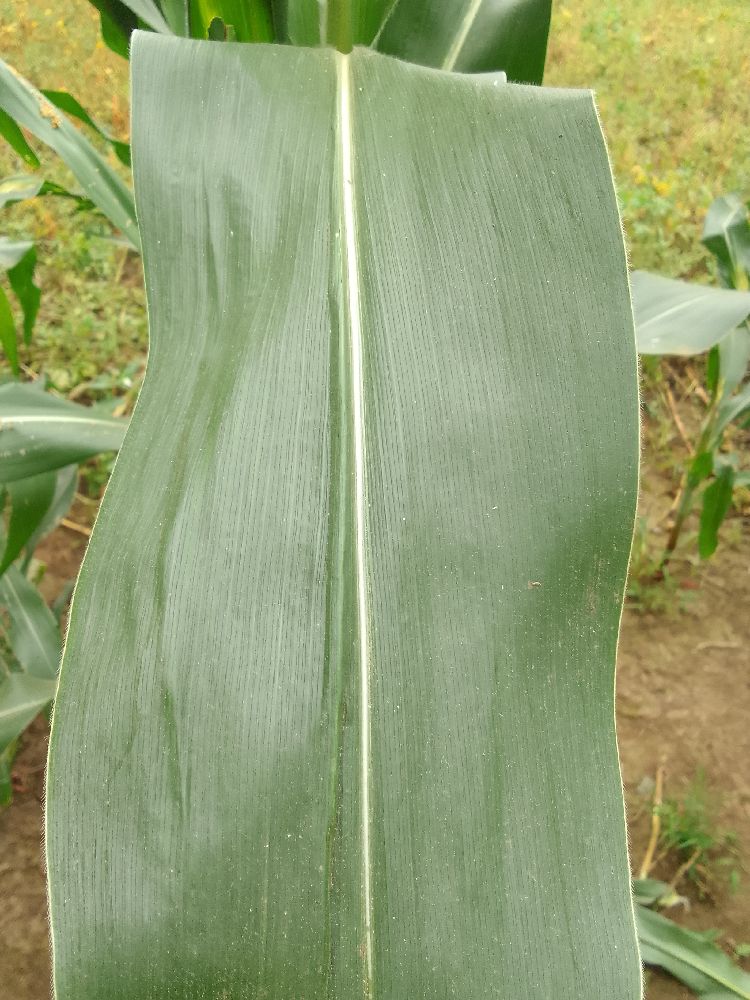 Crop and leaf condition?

maize, healthy
